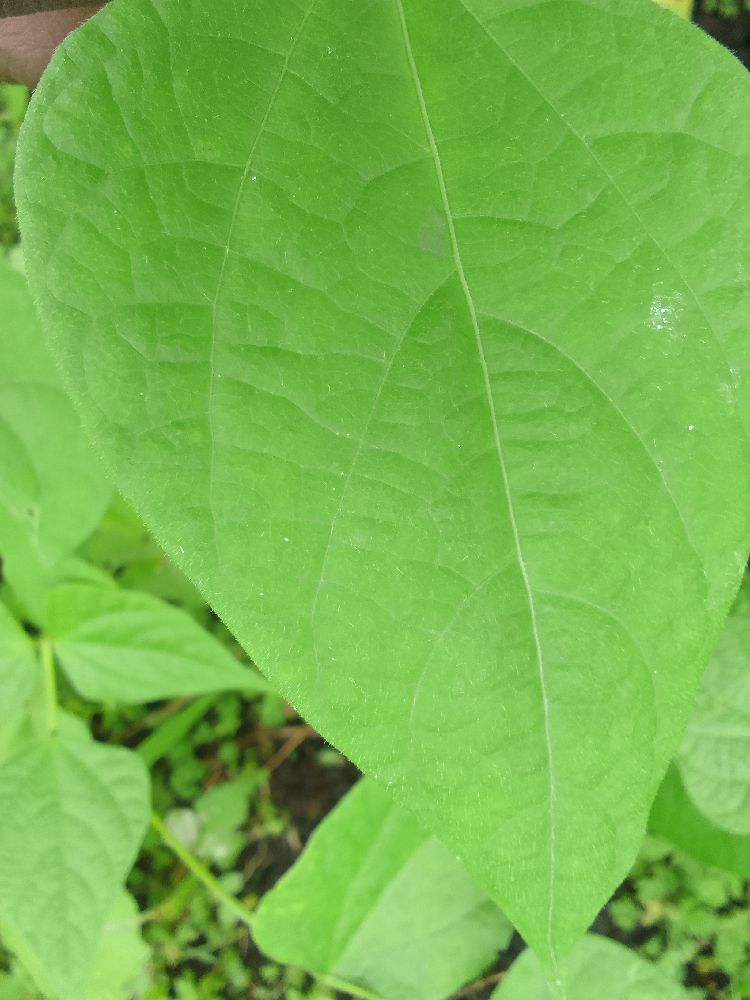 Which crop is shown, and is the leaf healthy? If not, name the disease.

common bean, healthy
